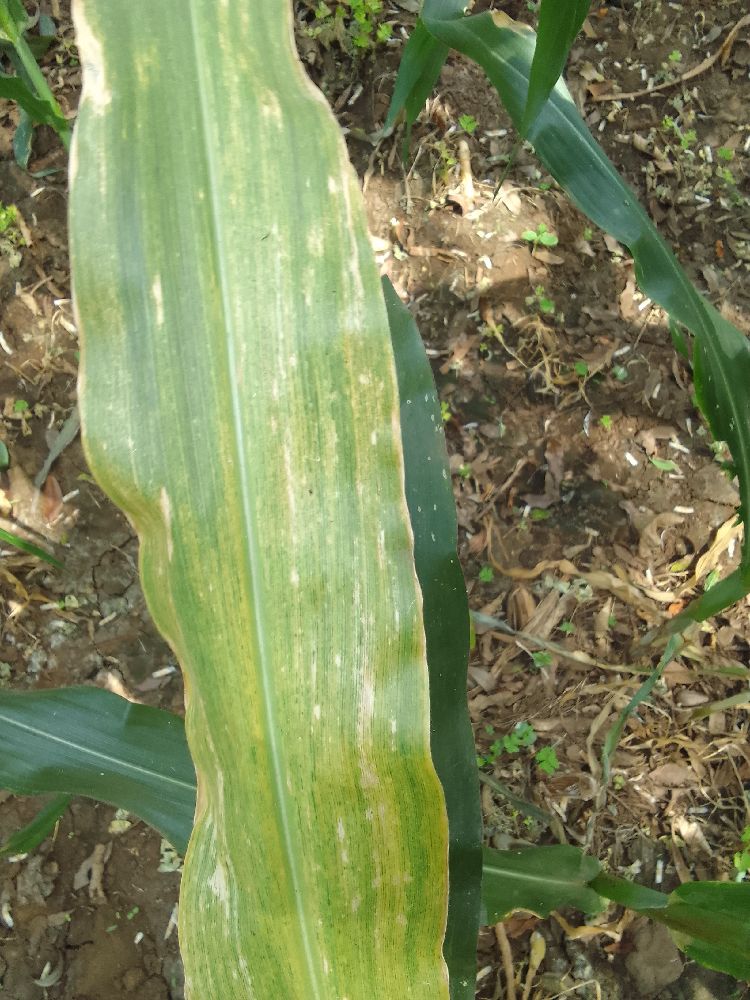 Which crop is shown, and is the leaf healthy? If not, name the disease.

maize, maize lethal necrosis
